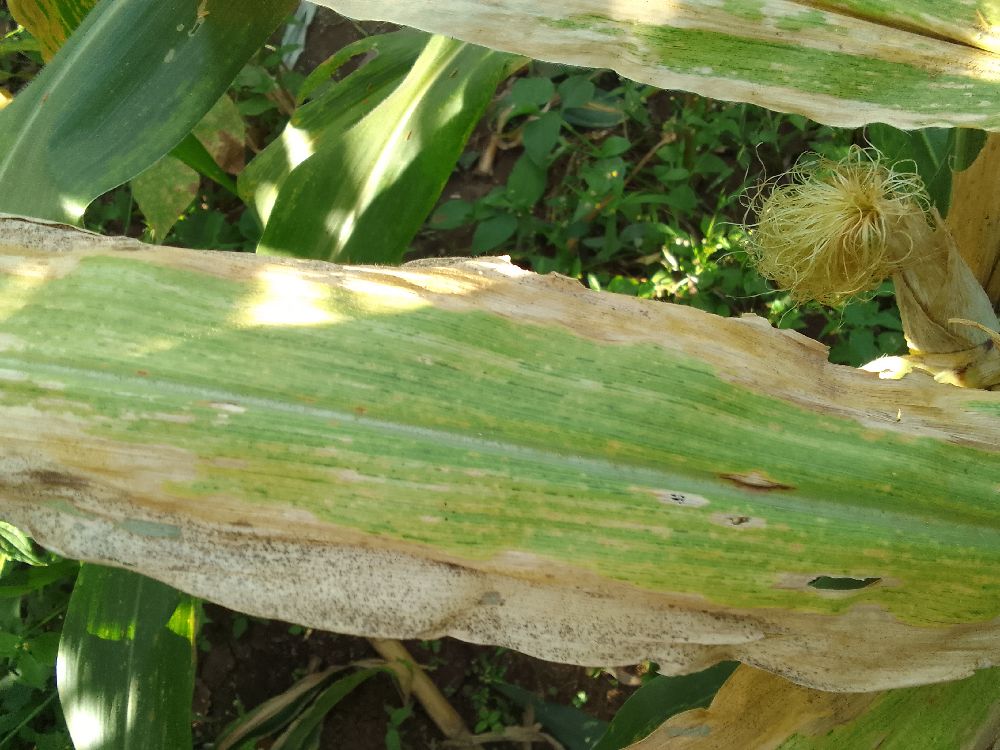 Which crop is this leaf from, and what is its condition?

maize, maize lethal necrosis
